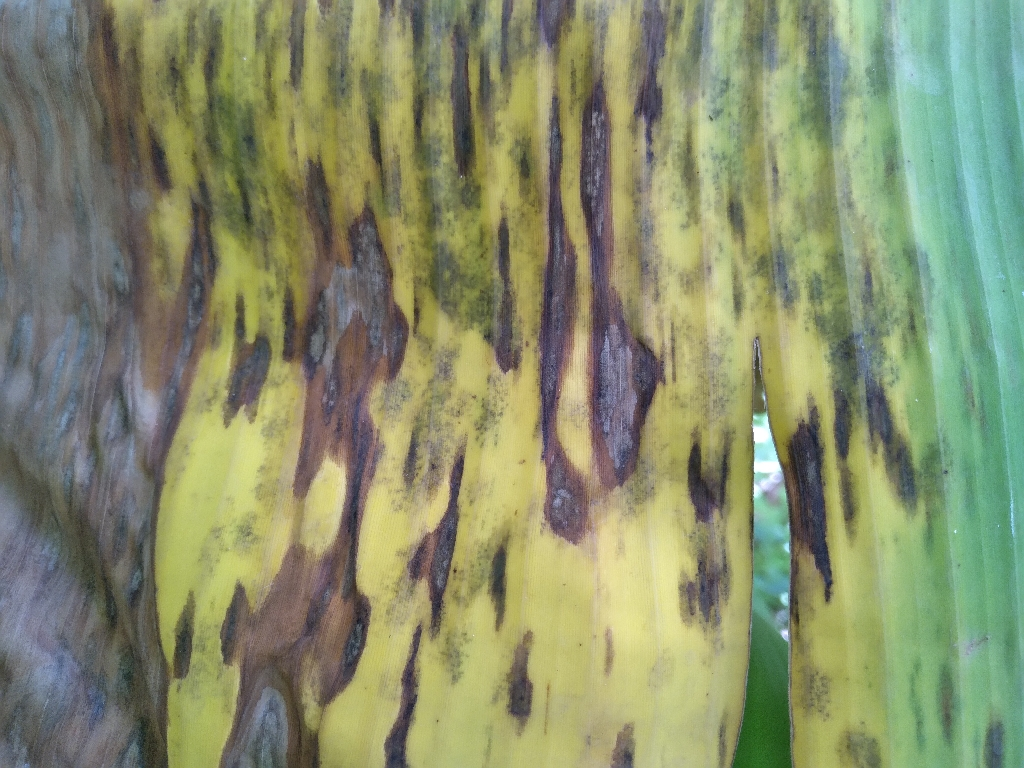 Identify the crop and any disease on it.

banana, black sigatoka
